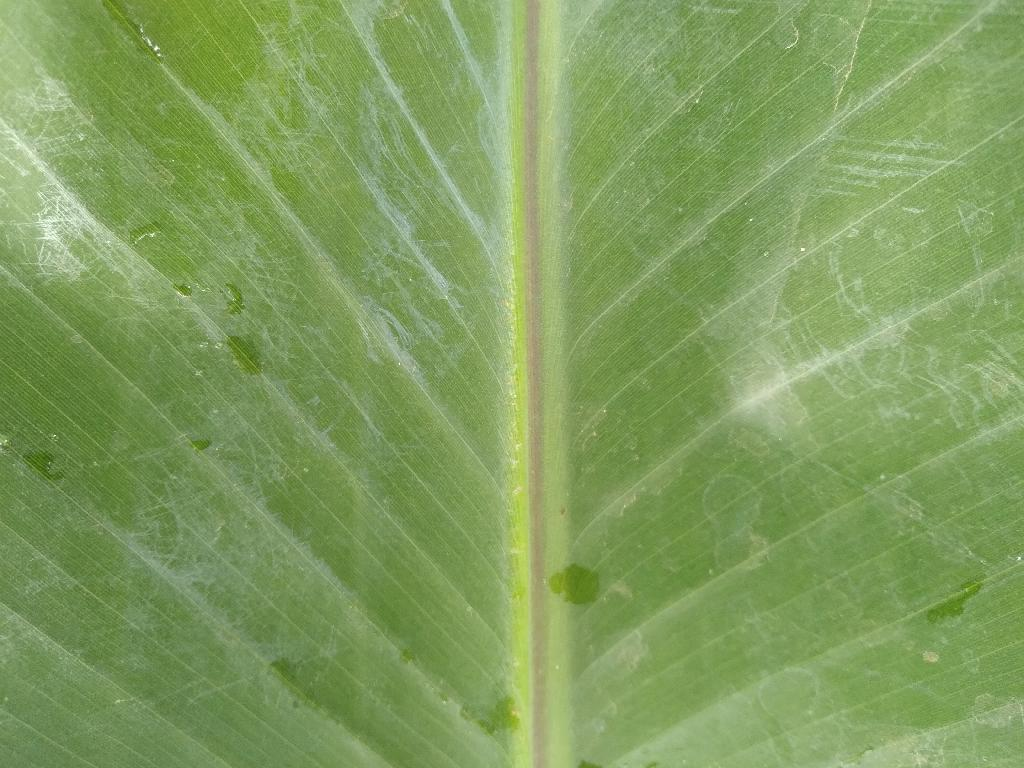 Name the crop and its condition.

banana, healthy
